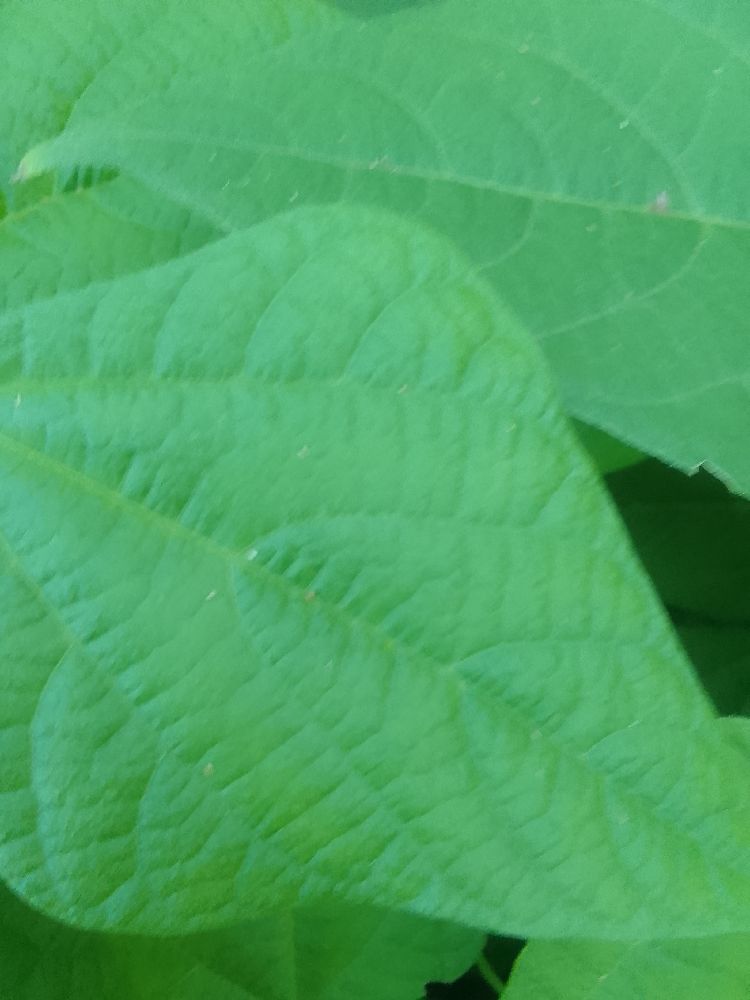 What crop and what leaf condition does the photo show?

common bean, healthy
